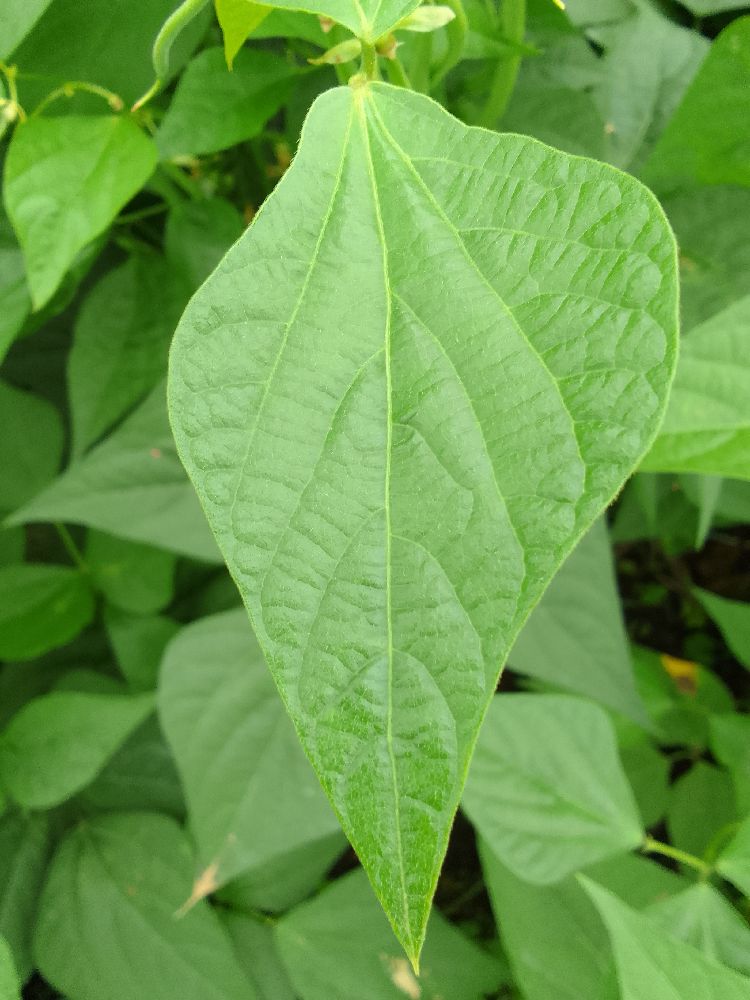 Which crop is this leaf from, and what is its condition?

common bean, healthy
